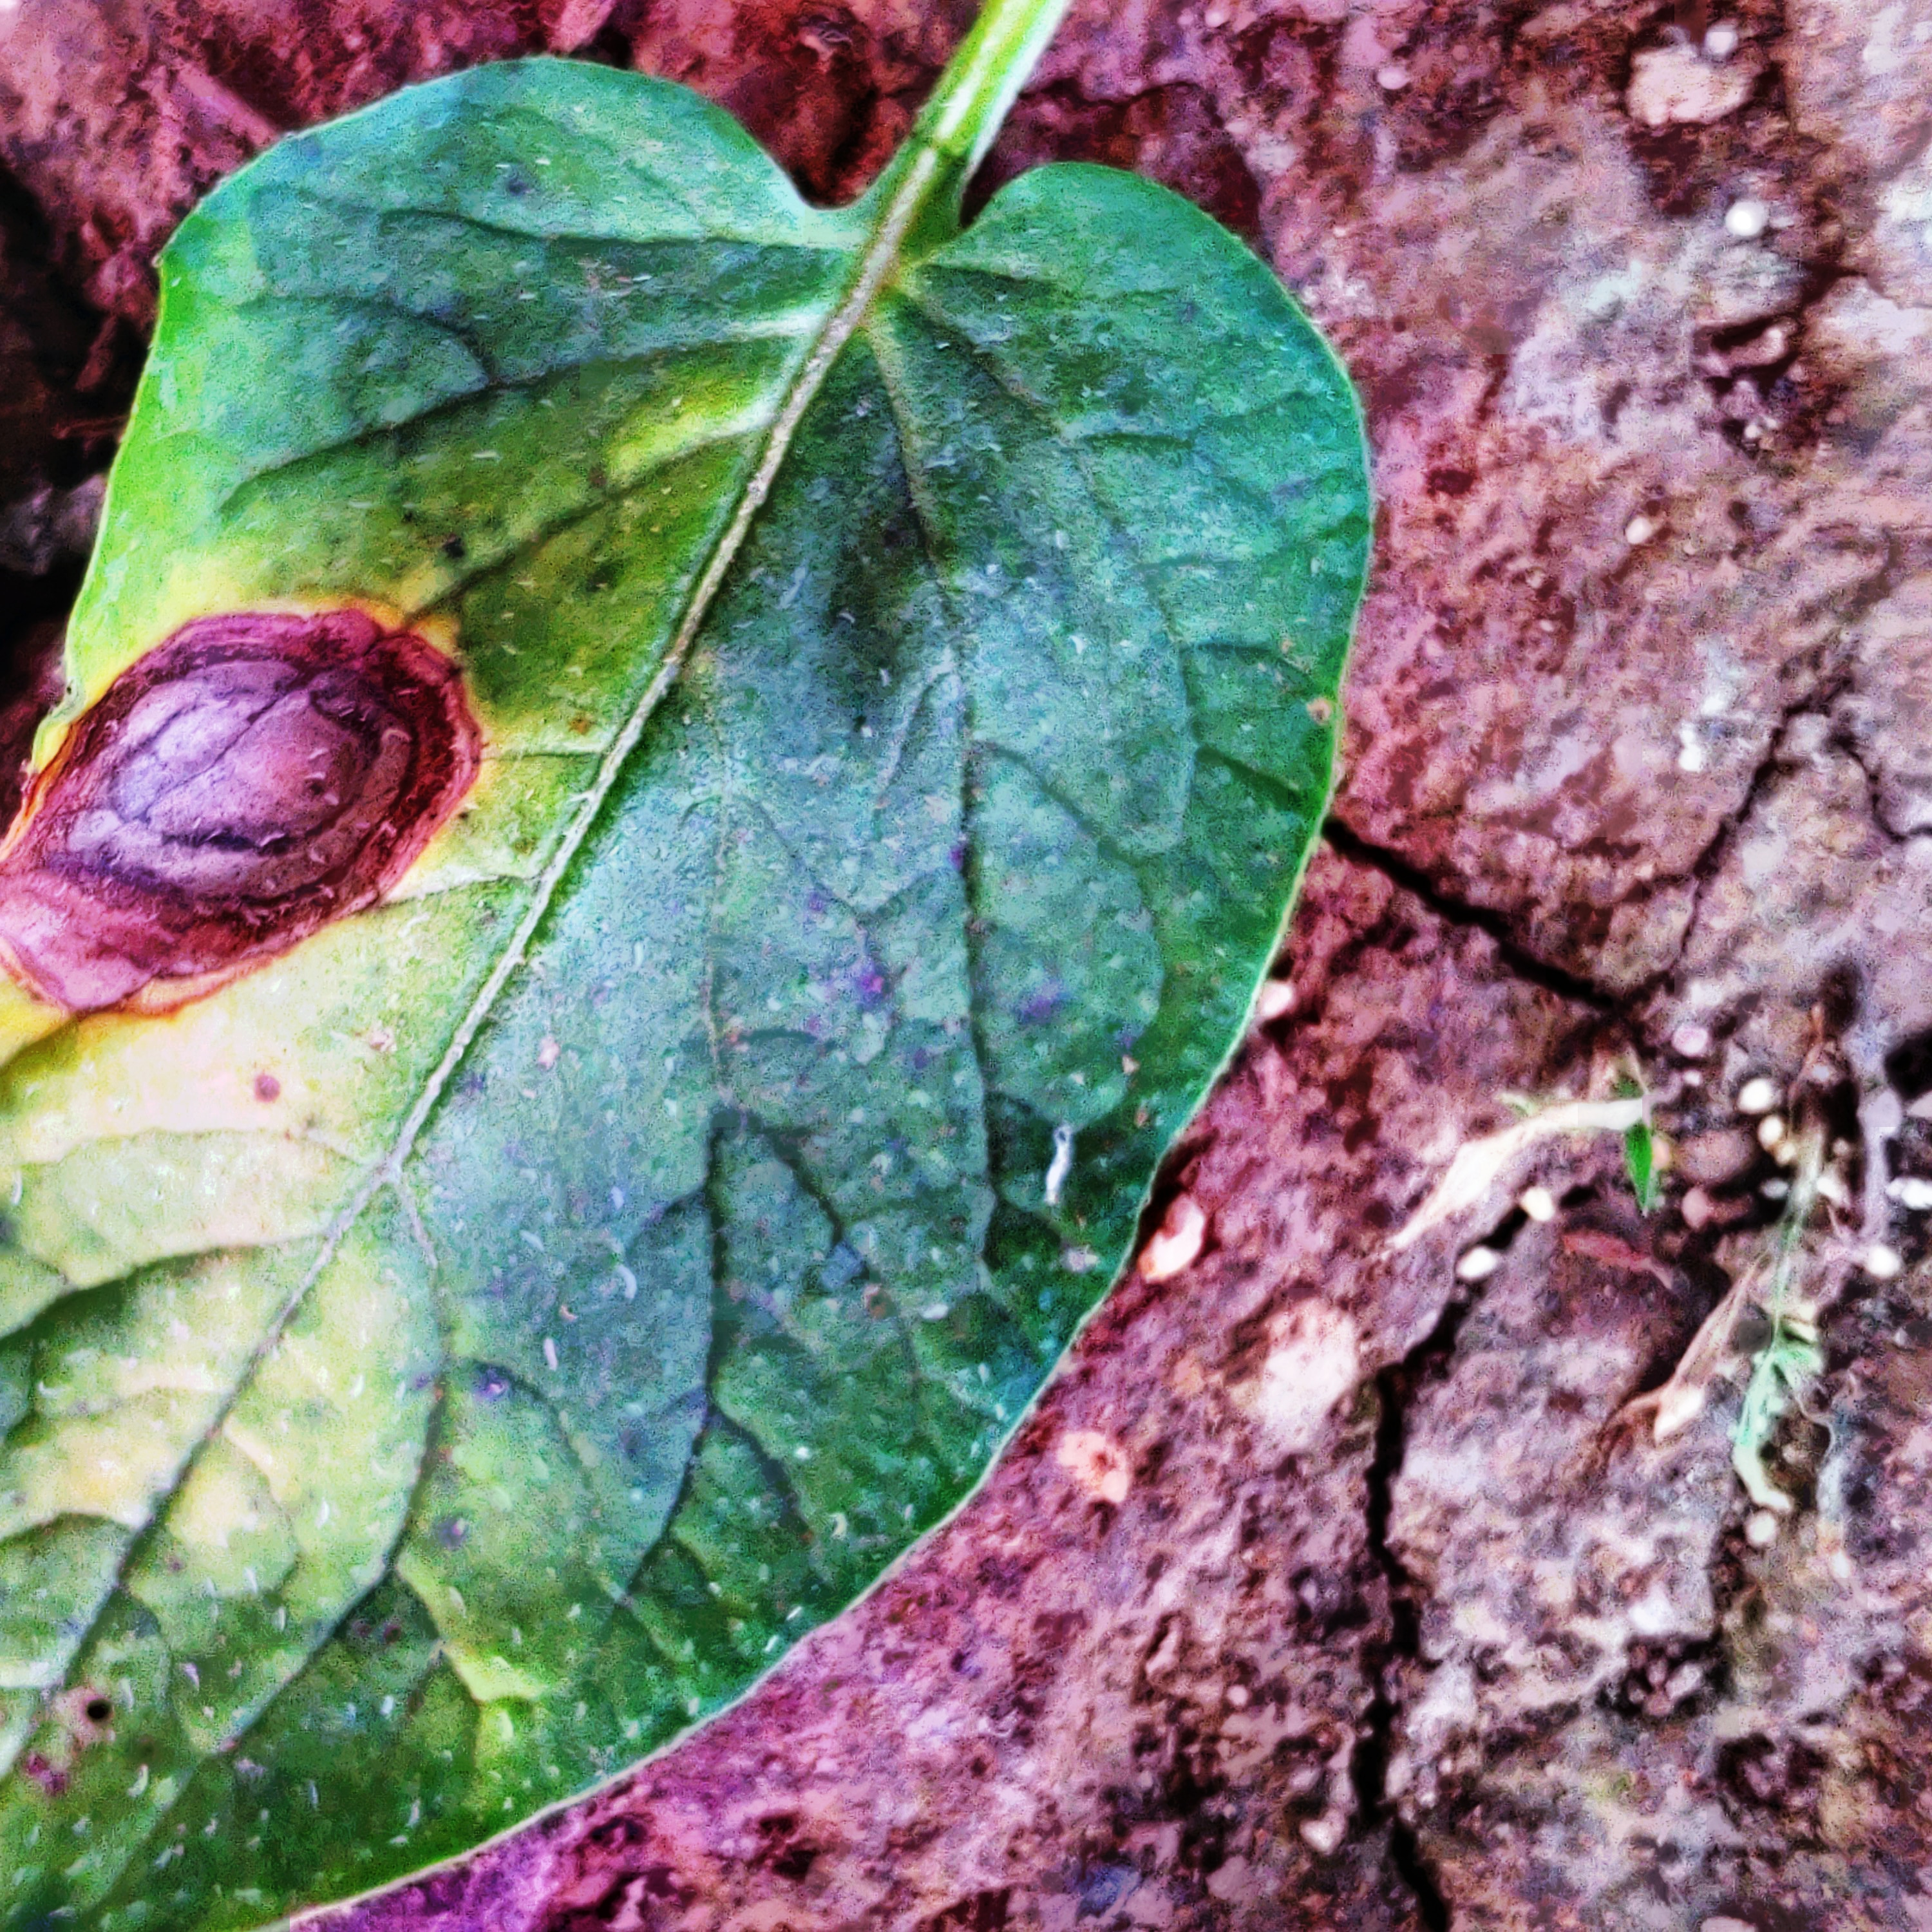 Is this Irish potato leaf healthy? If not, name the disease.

late blight
